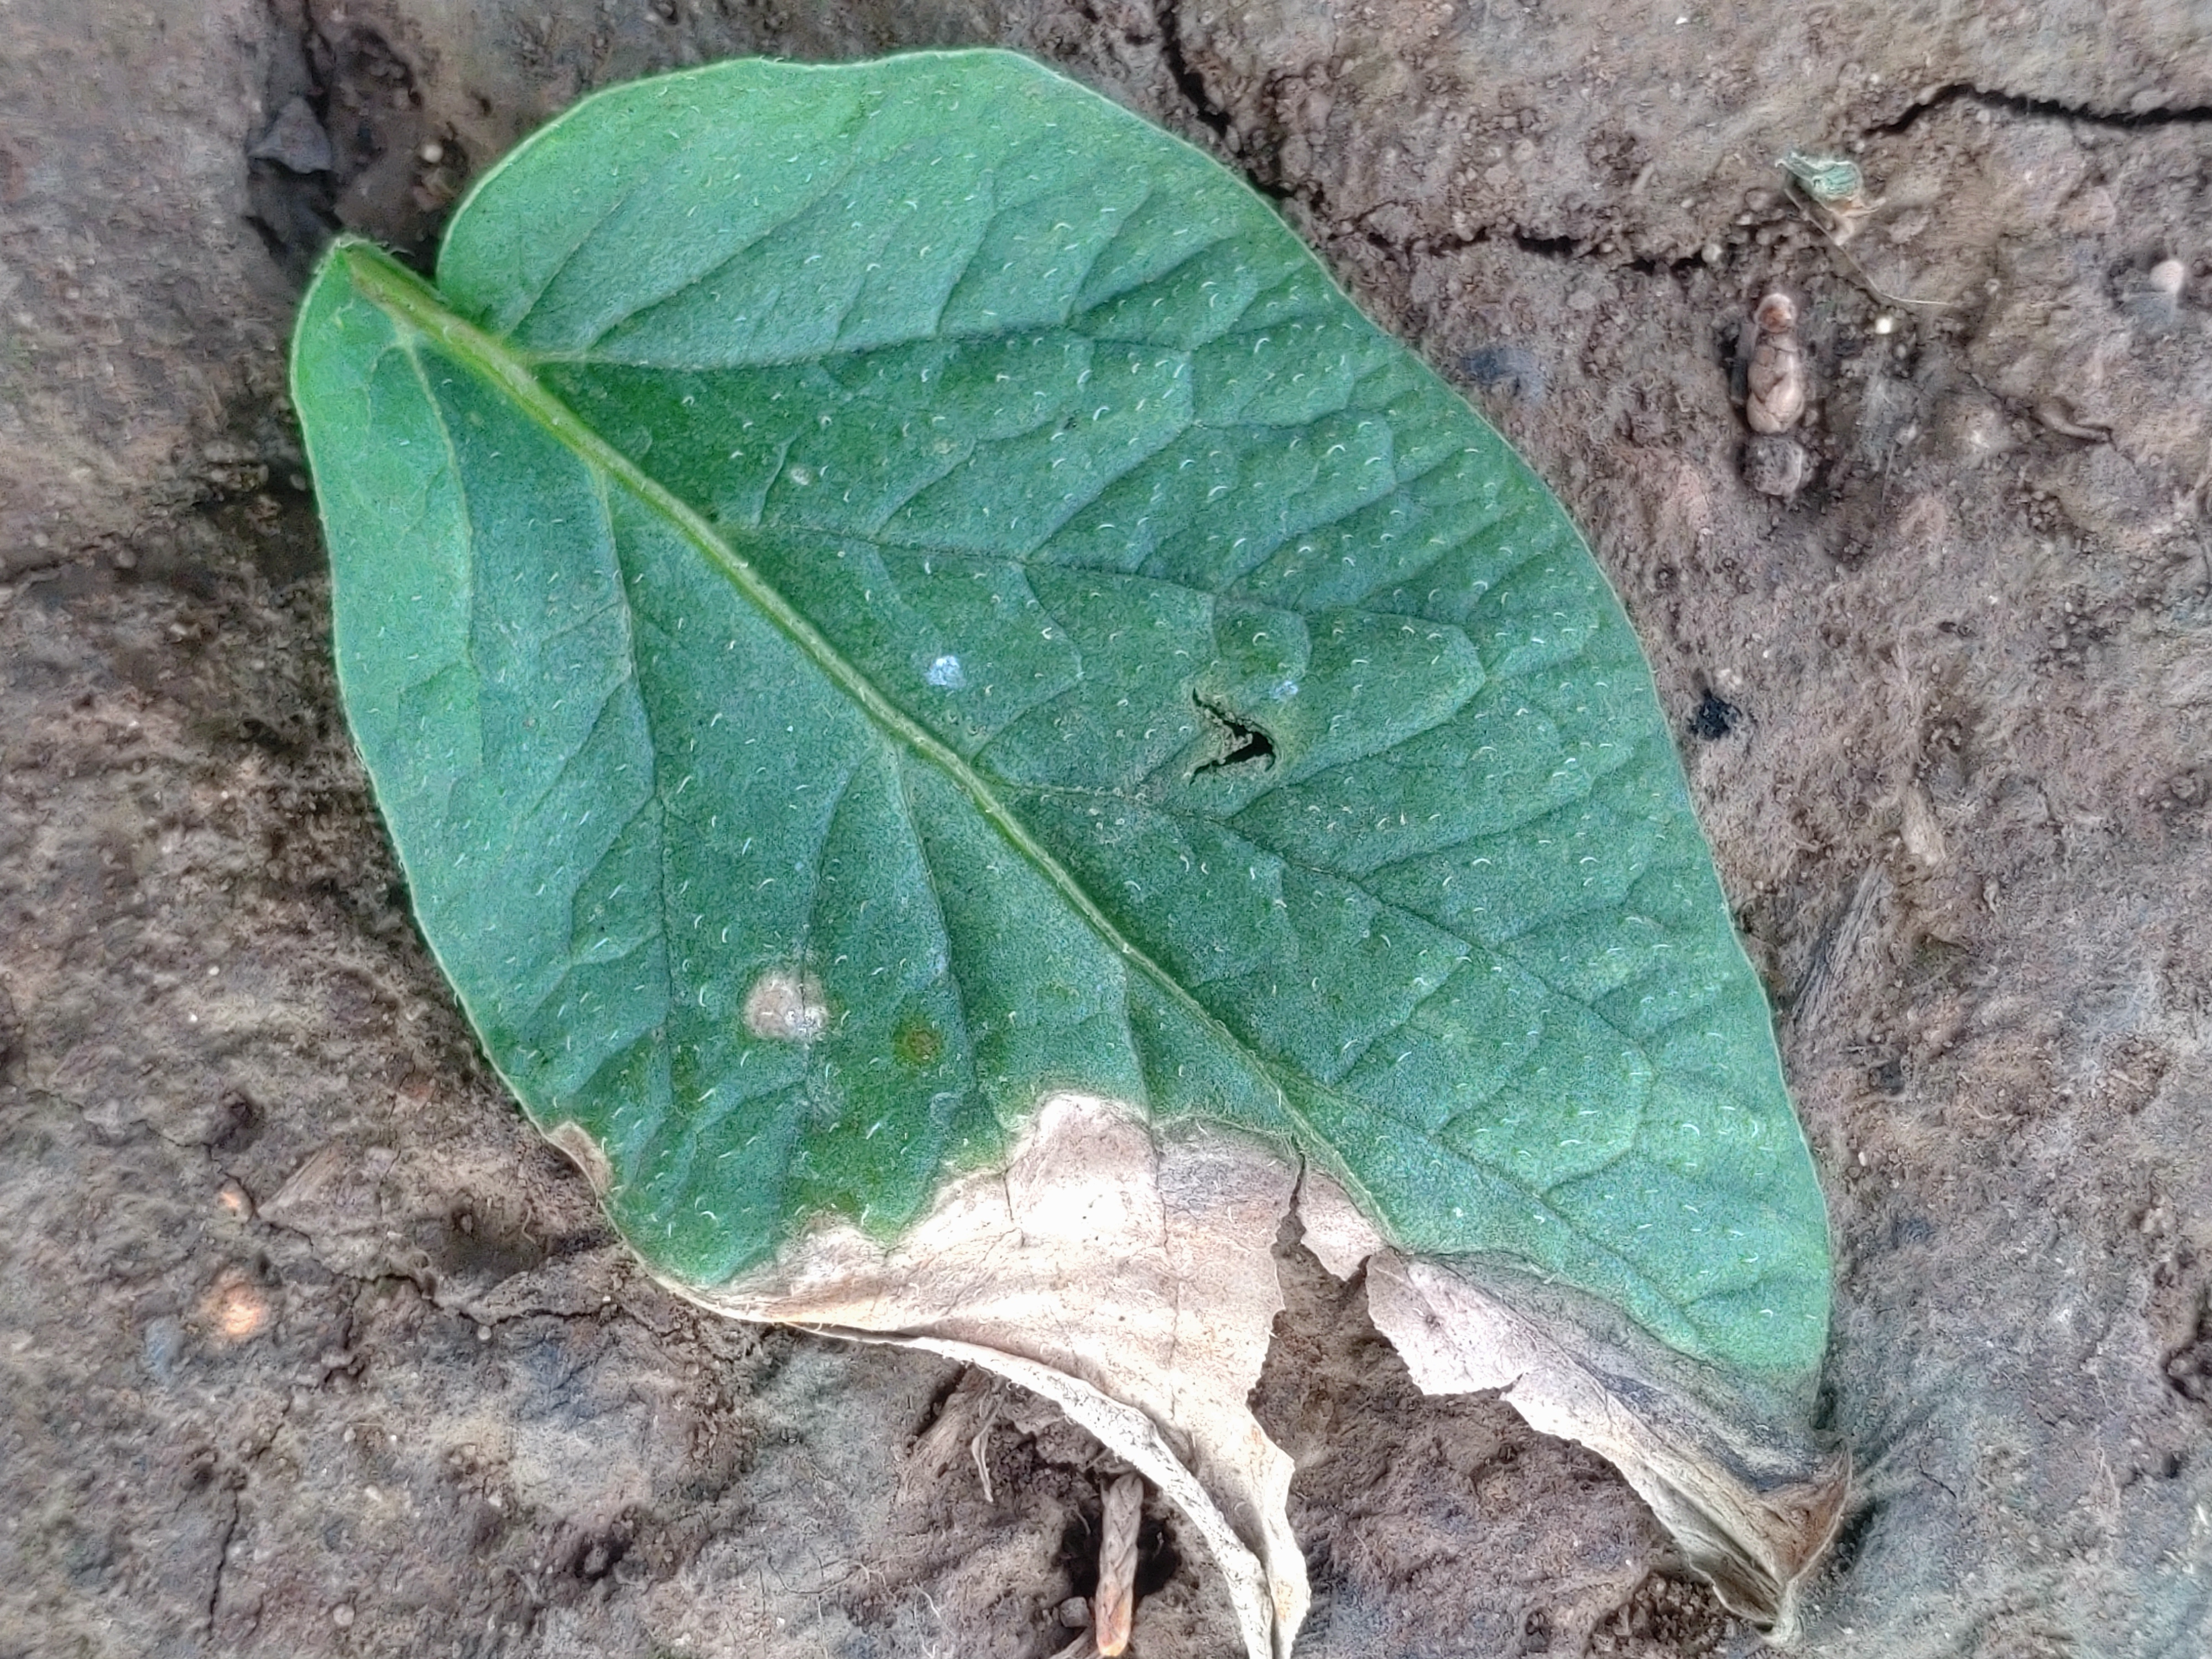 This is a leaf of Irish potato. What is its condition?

early blight
